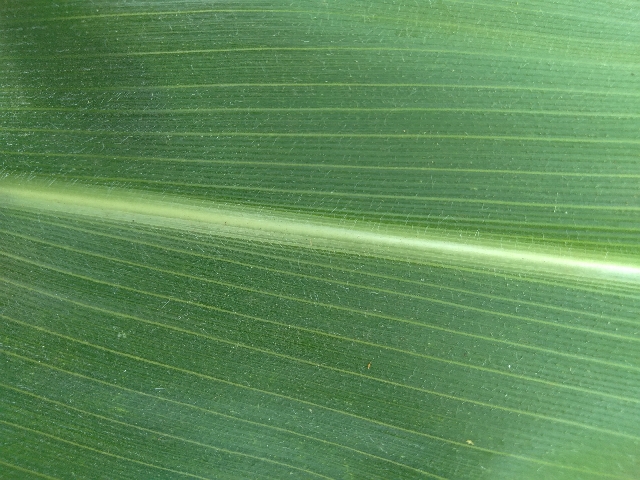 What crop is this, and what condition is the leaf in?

maize, healthy
